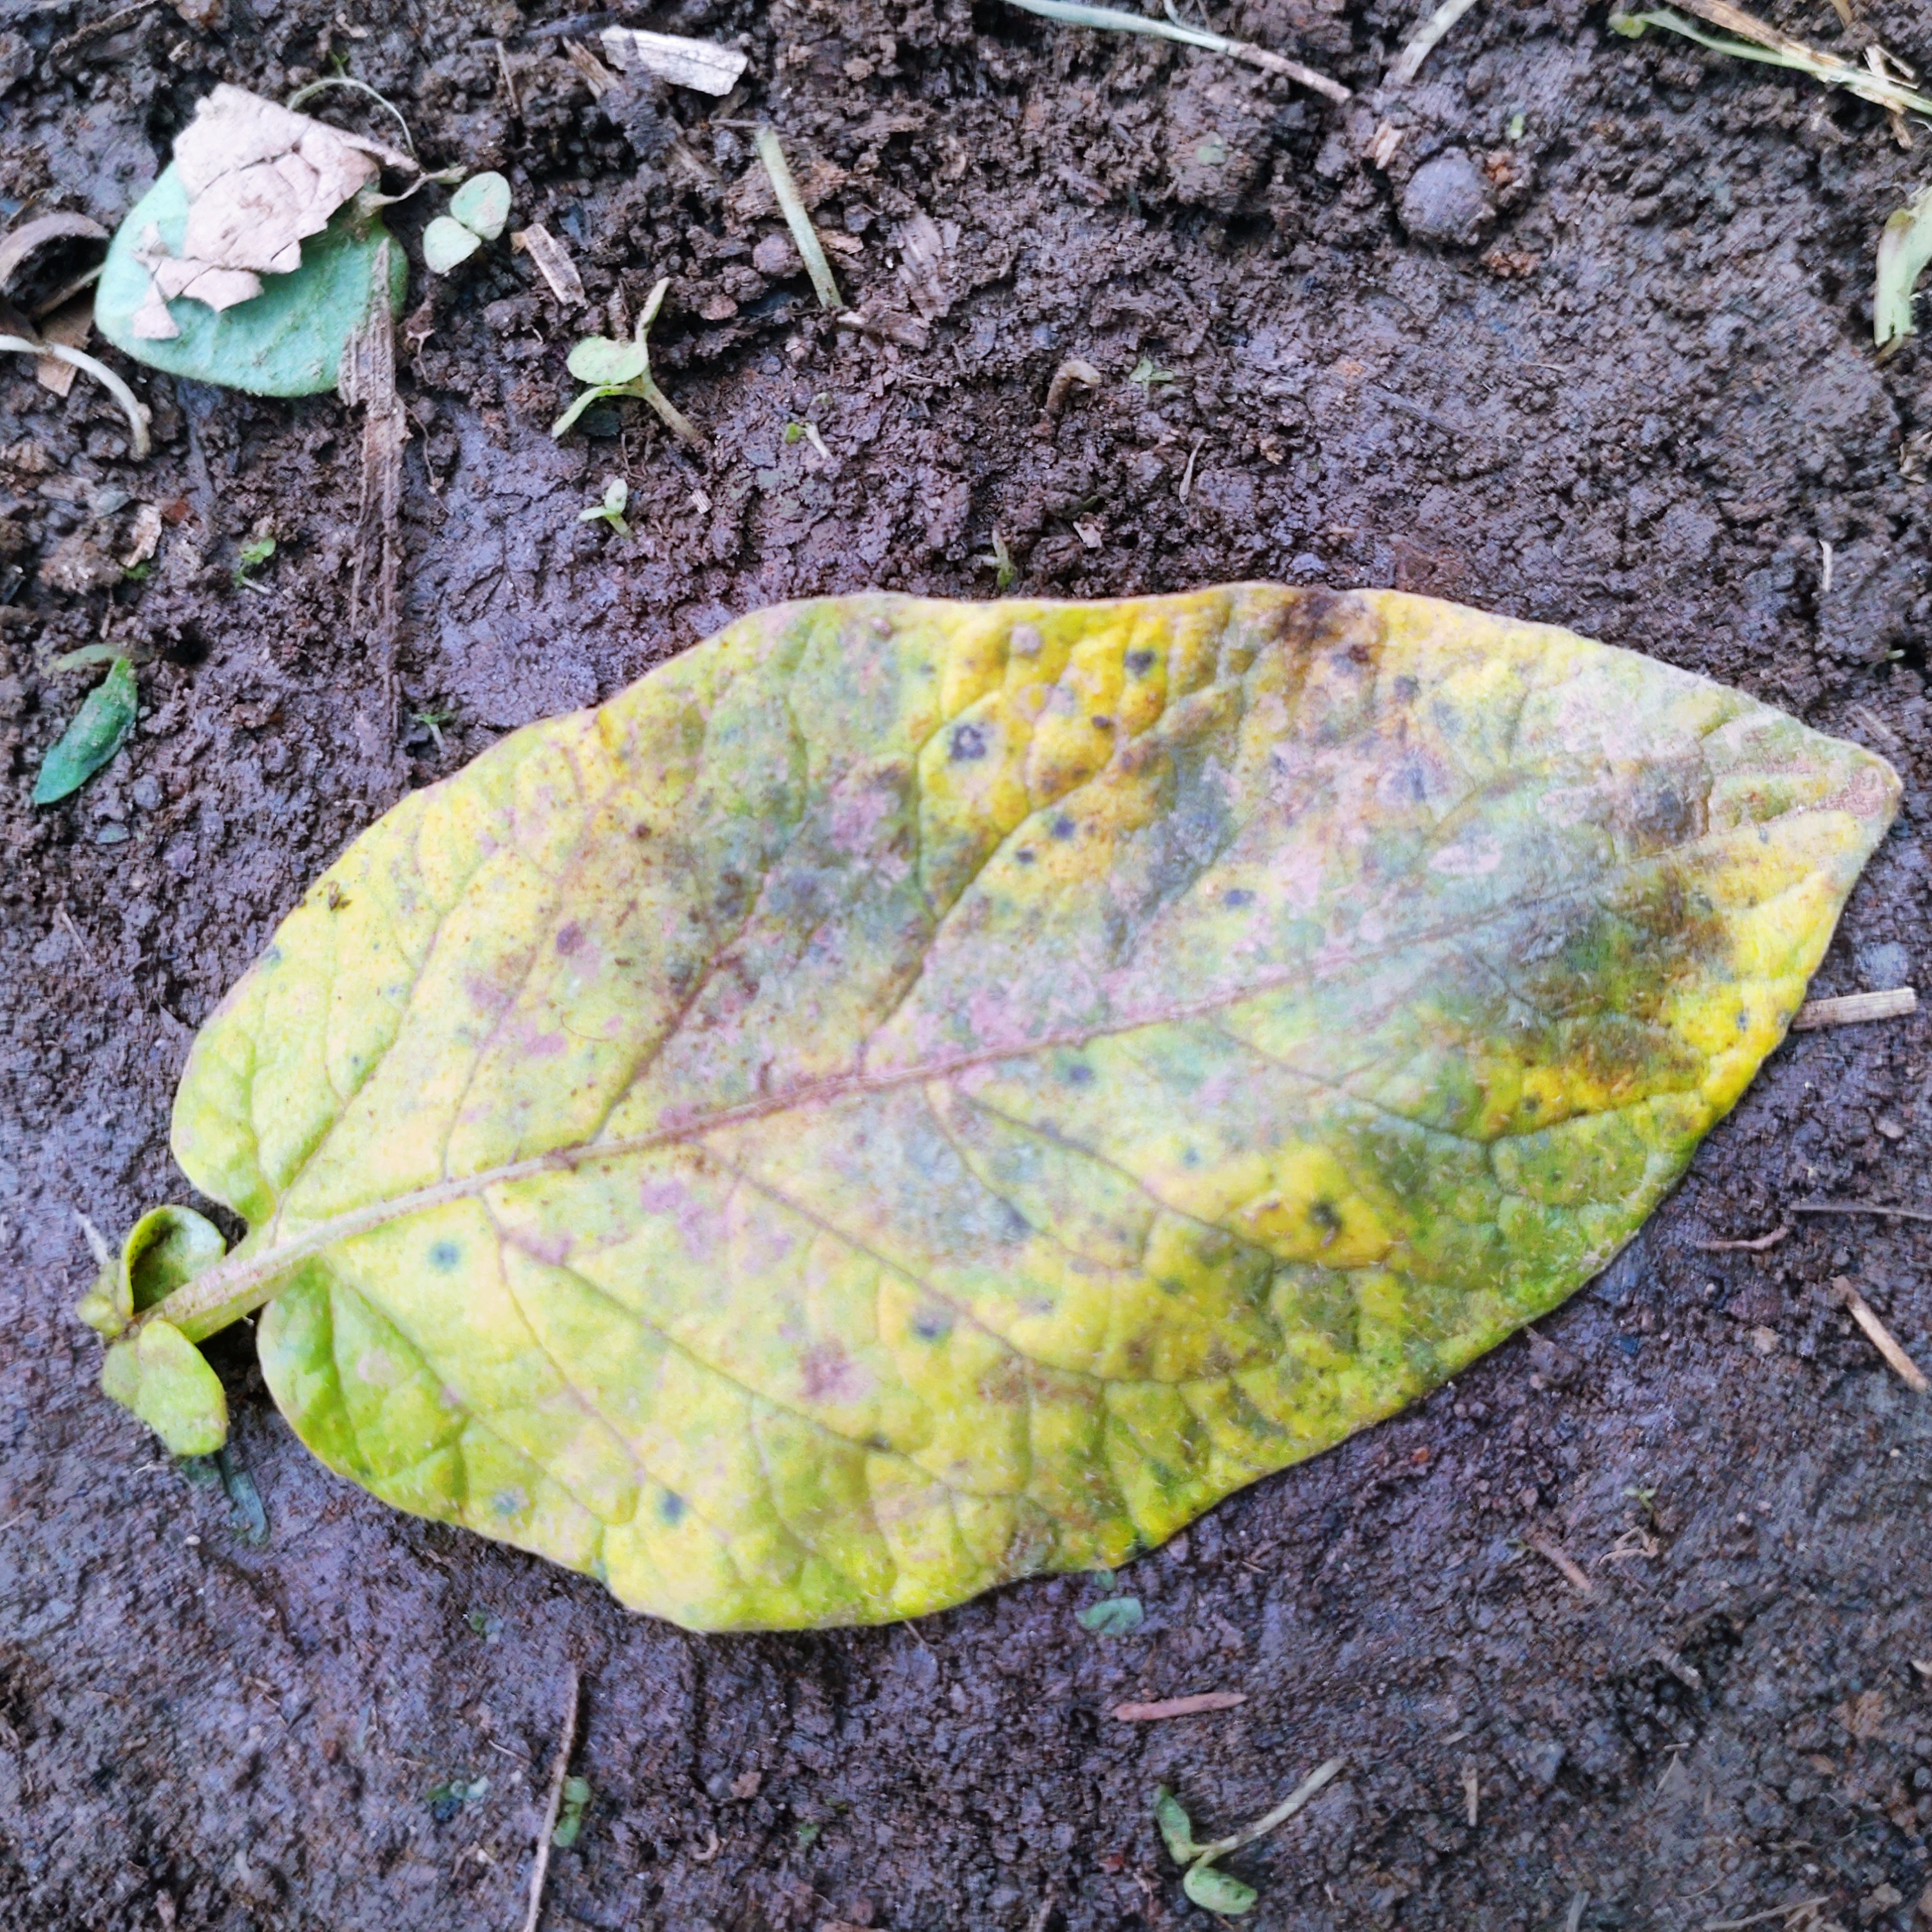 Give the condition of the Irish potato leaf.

late blight
